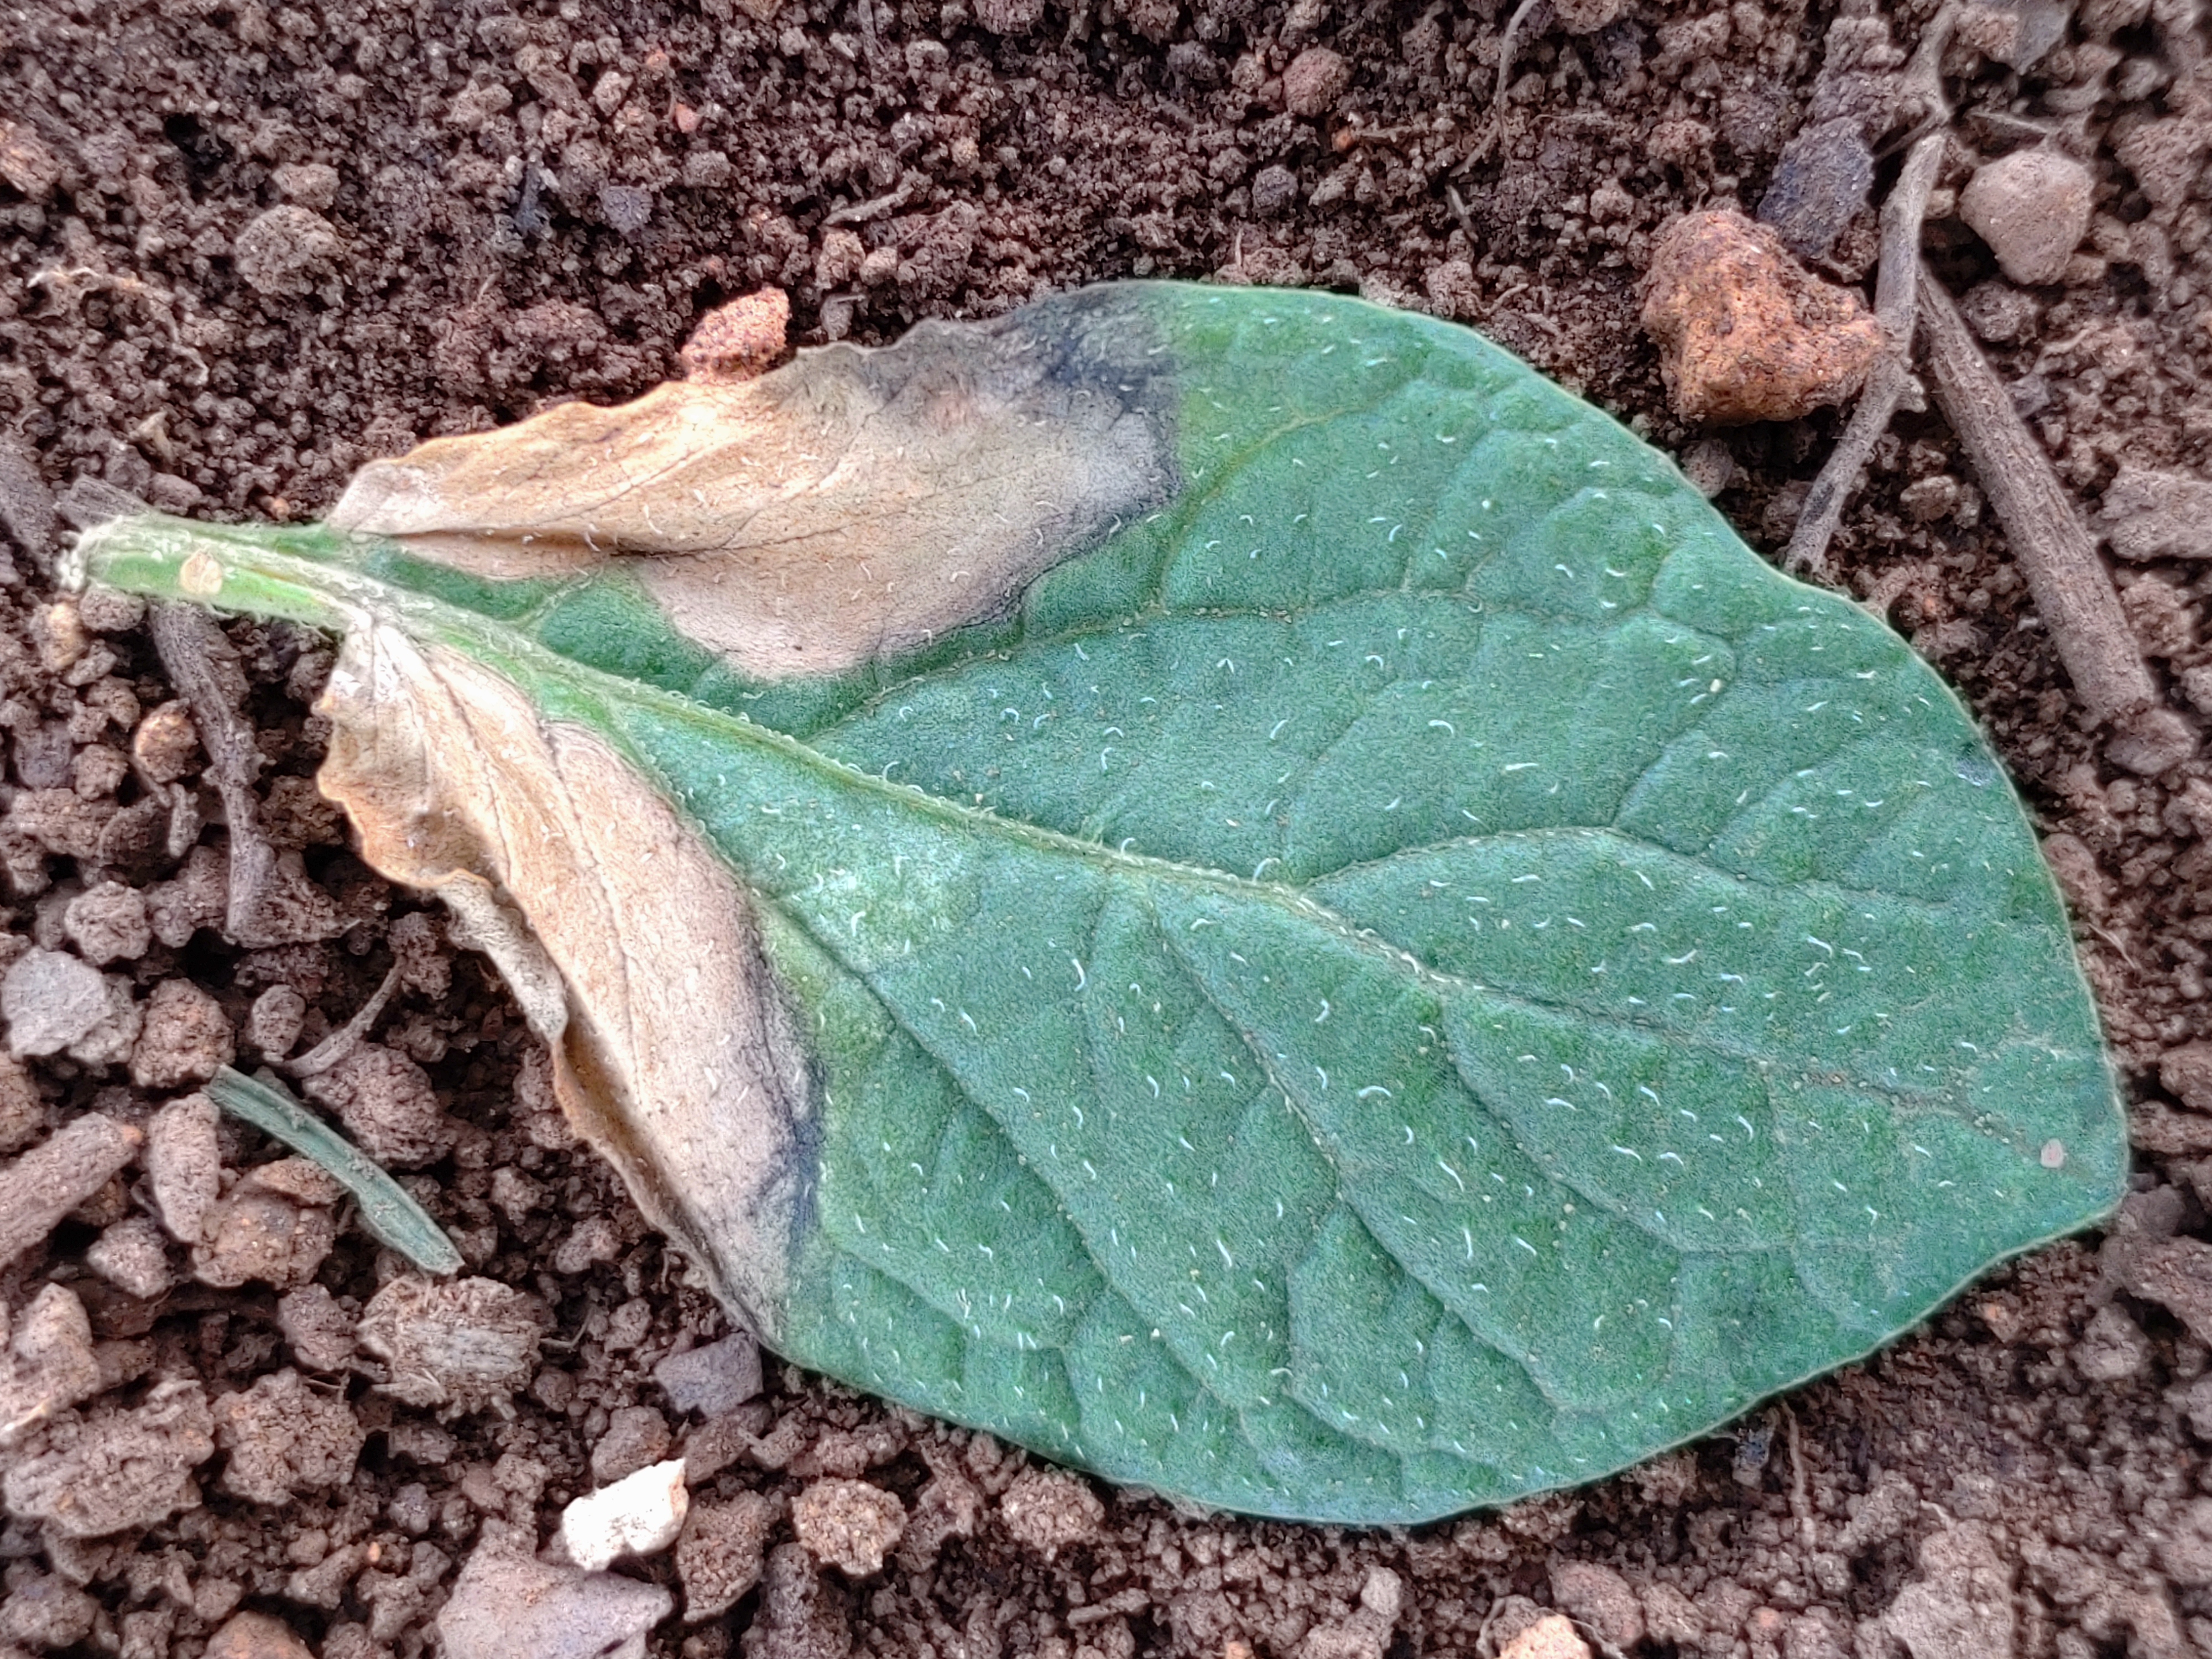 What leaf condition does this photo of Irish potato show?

early blight
